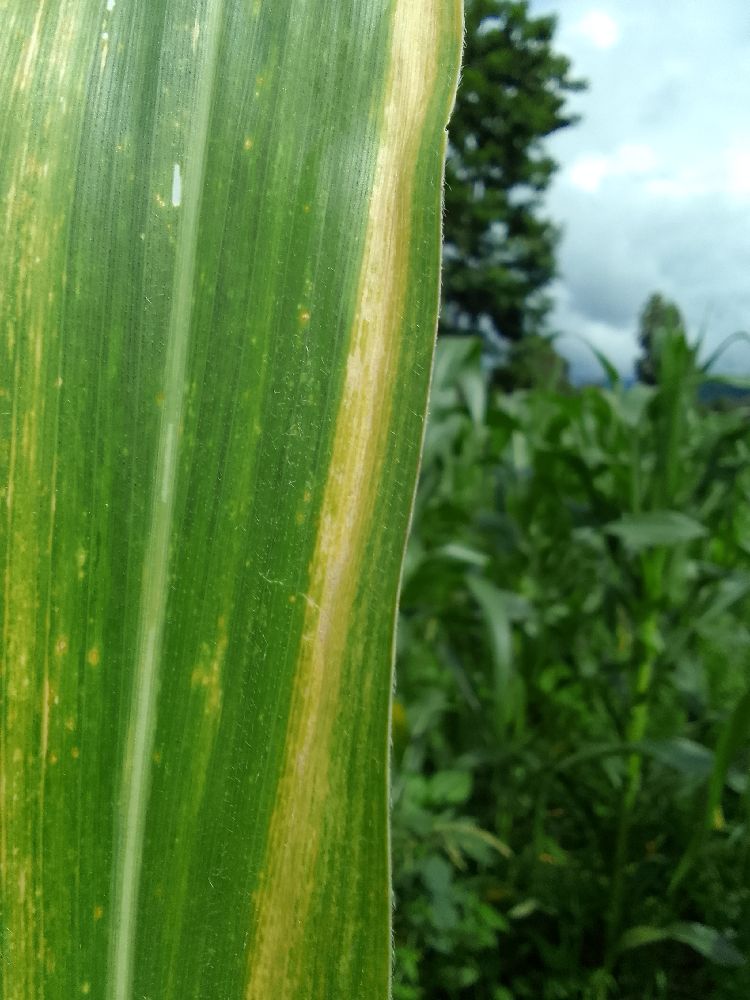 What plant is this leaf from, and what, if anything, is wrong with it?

maize, maize lethal necrosis
